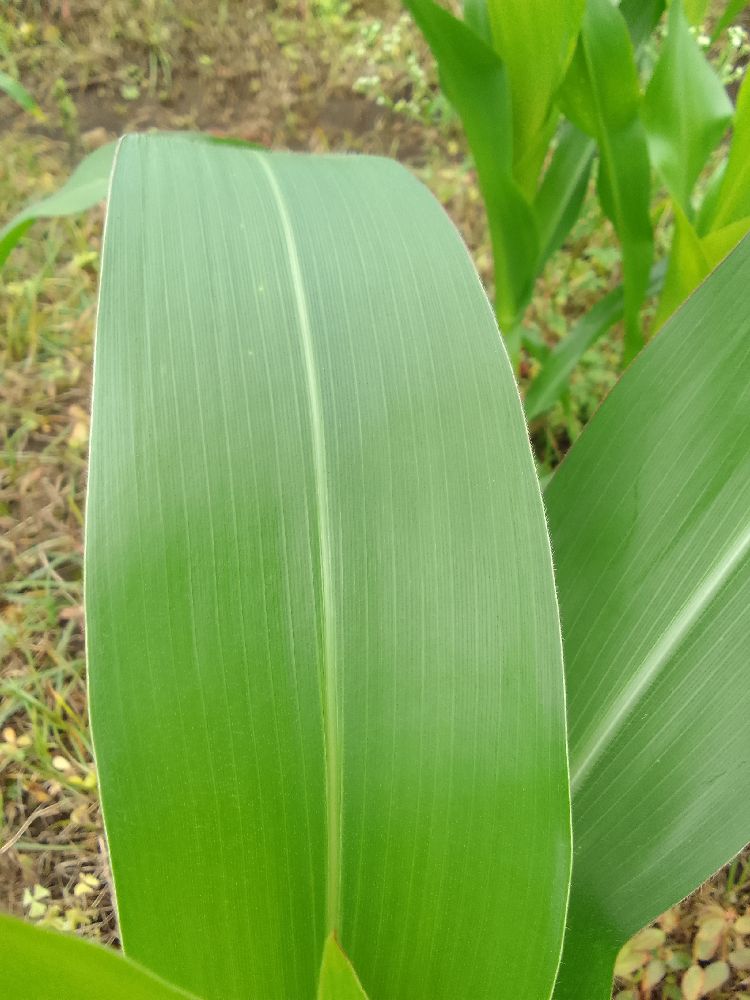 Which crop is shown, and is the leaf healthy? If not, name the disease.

maize, healthy
